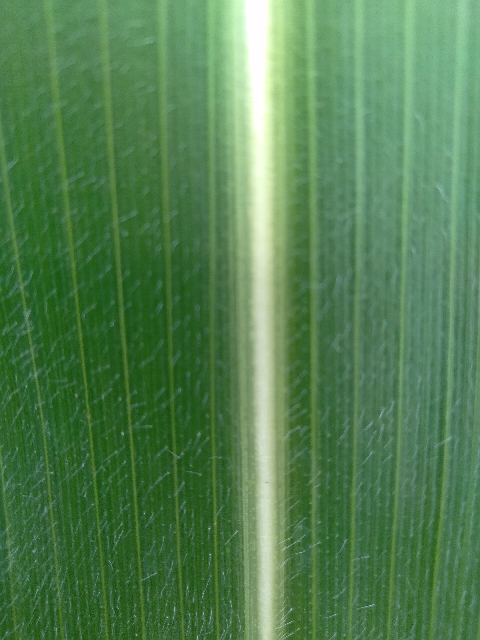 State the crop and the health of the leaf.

maize, healthy
